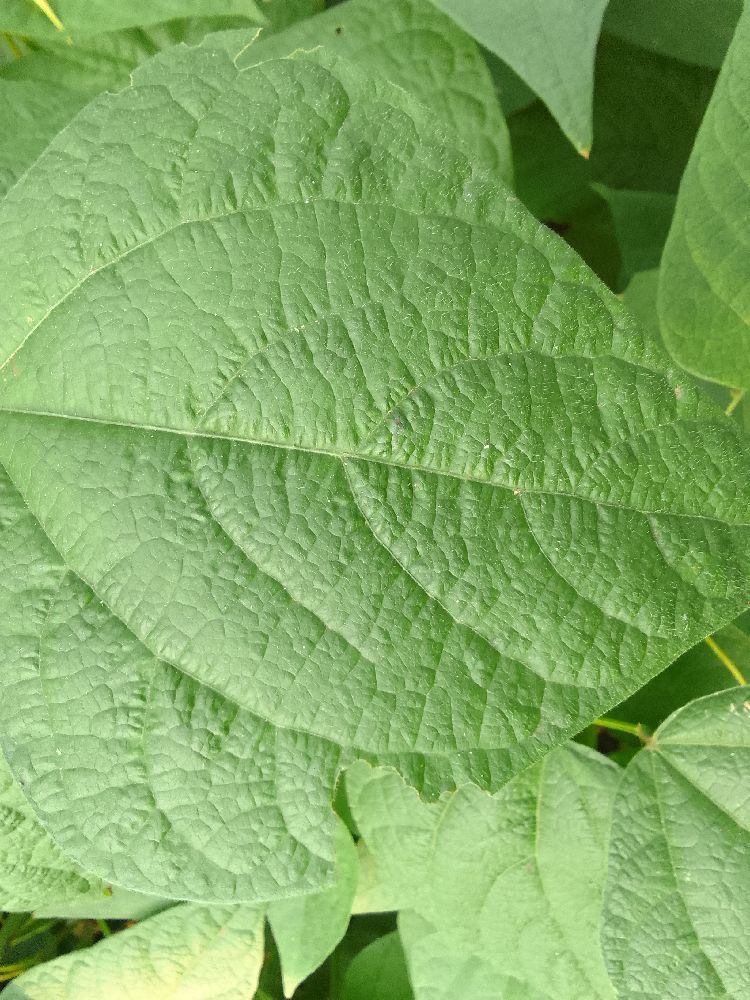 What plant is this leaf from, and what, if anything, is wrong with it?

common bean, healthy
